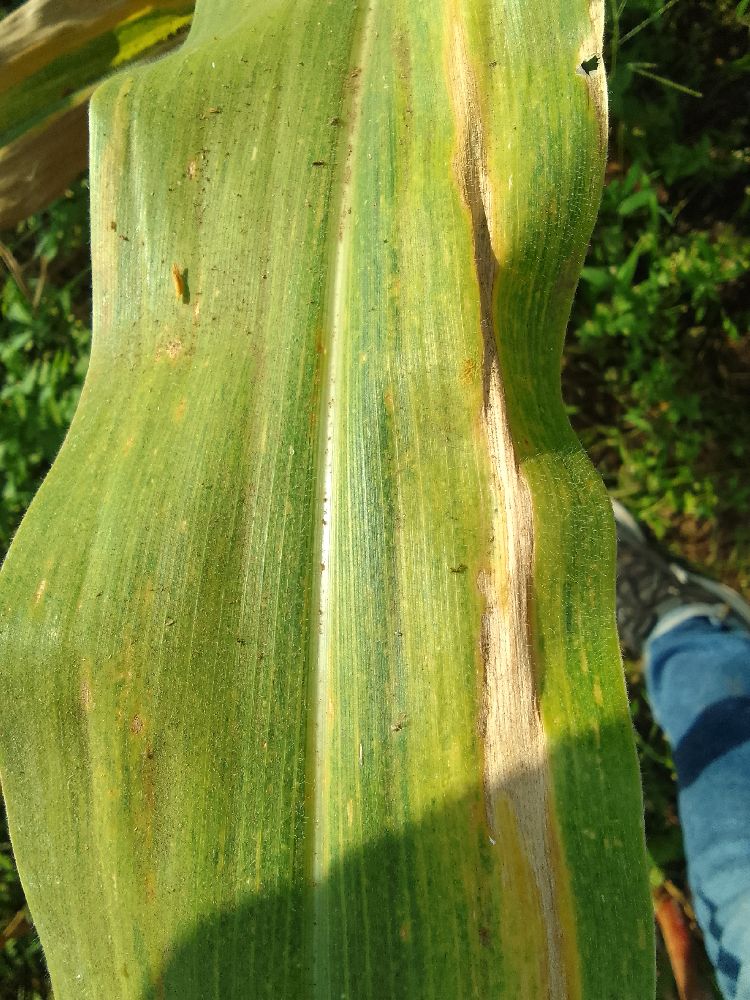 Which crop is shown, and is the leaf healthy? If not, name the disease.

maize, maize lethal necrosis
